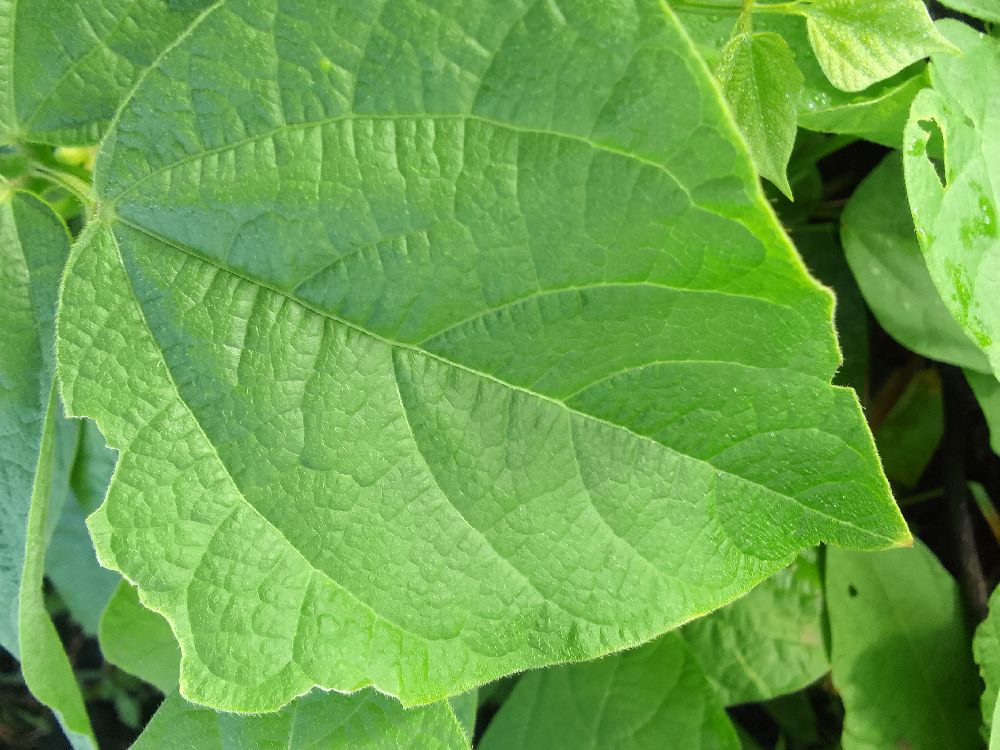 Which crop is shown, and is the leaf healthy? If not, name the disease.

common bean, healthy
